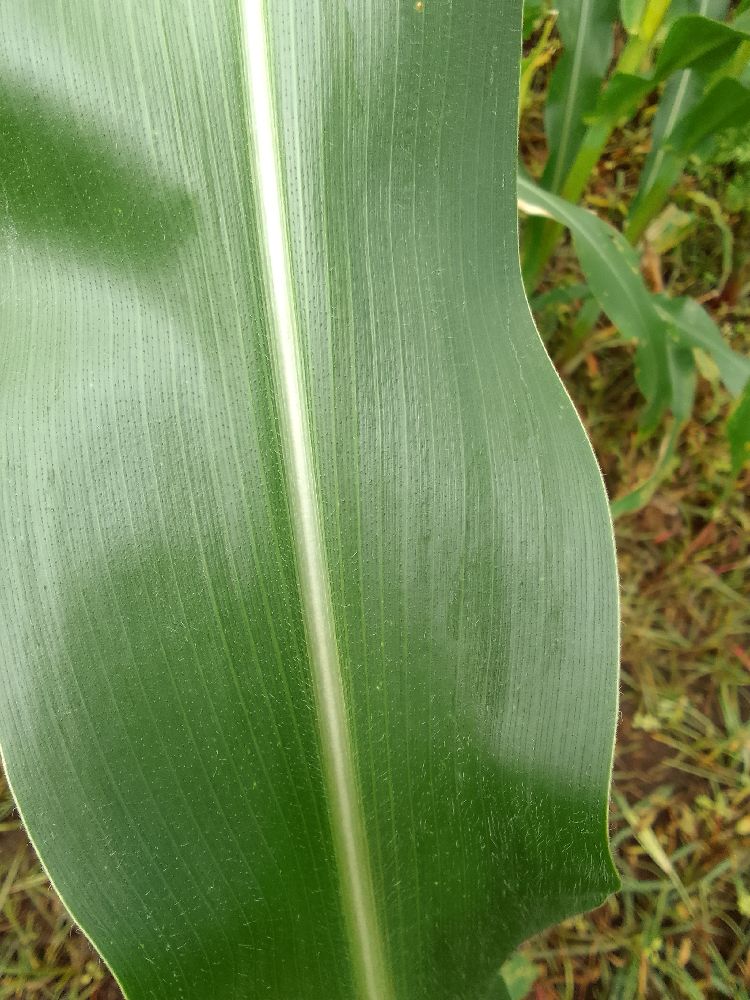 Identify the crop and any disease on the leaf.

maize, healthy
